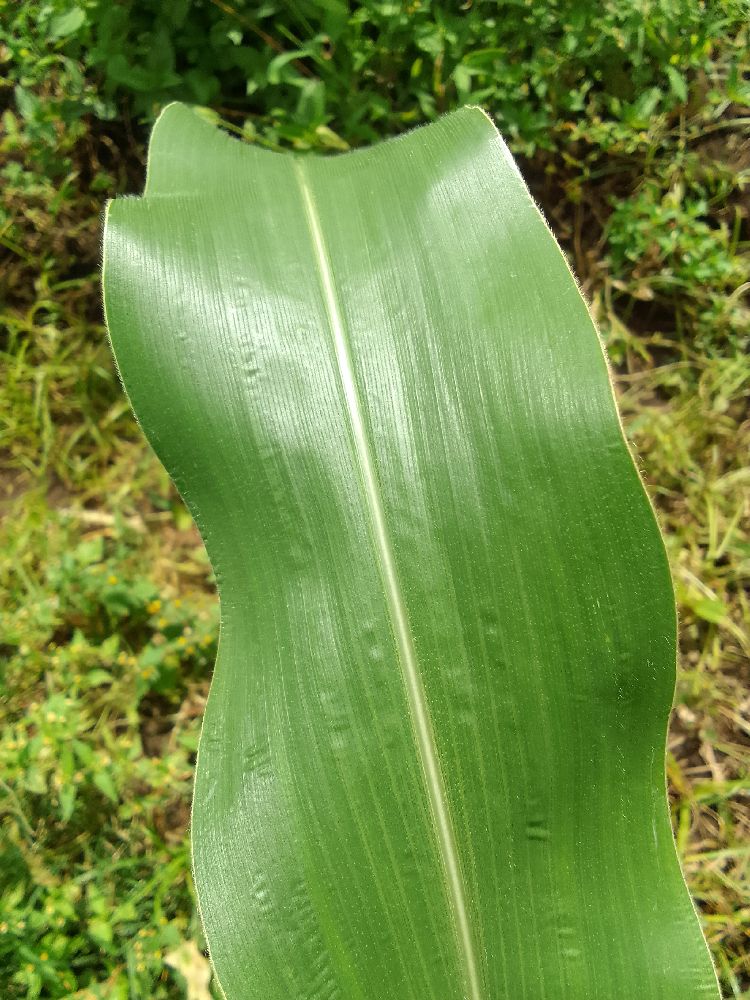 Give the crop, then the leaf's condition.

maize, healthy
